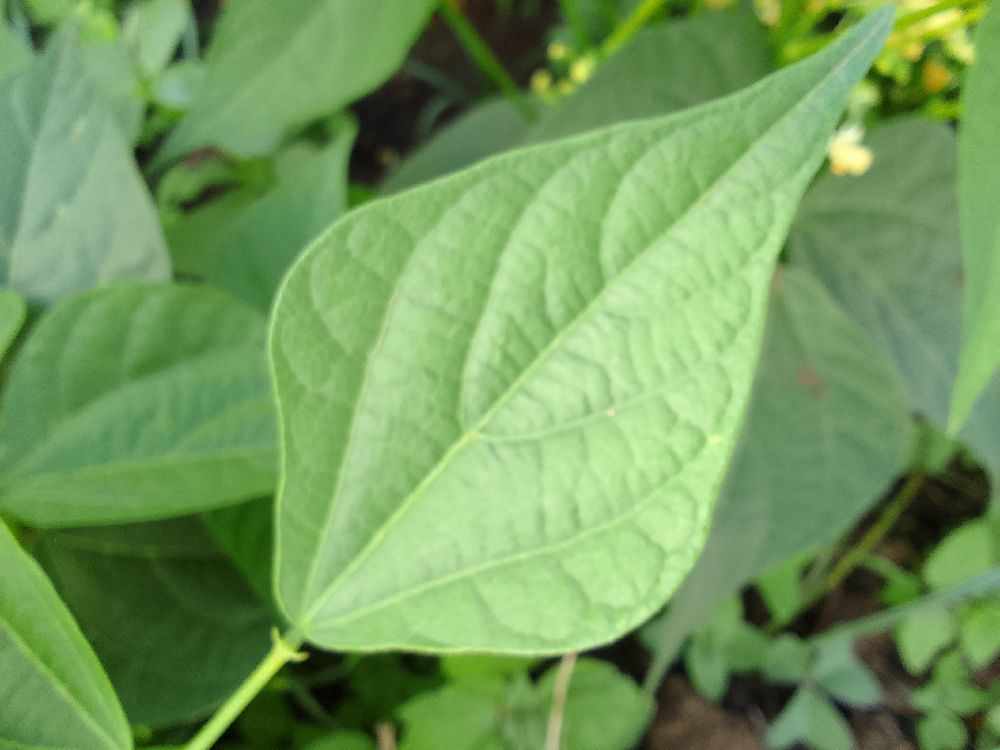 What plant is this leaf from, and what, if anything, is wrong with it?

common bean, healthy
